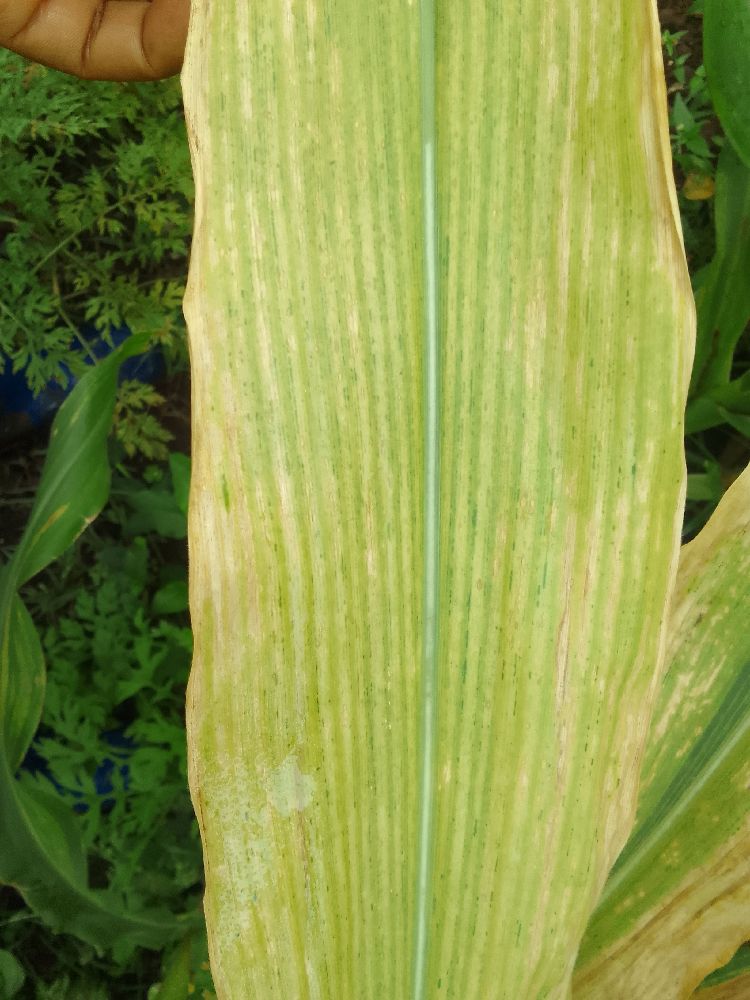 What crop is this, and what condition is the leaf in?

maize, maize lethal necrosis
